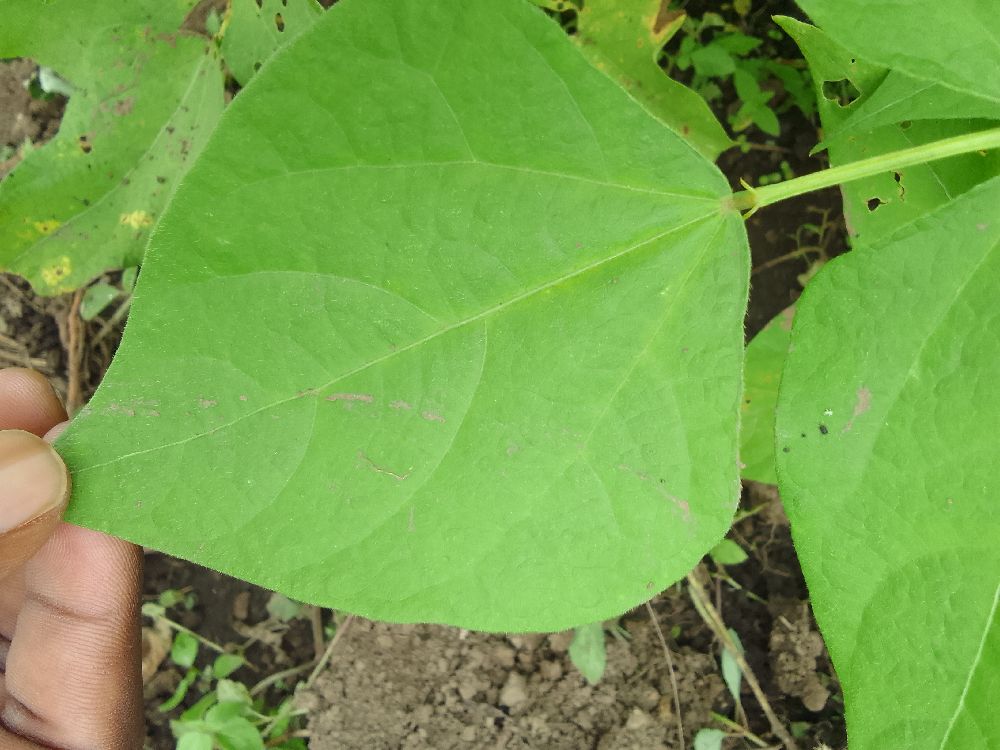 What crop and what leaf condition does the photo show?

common bean, healthy
